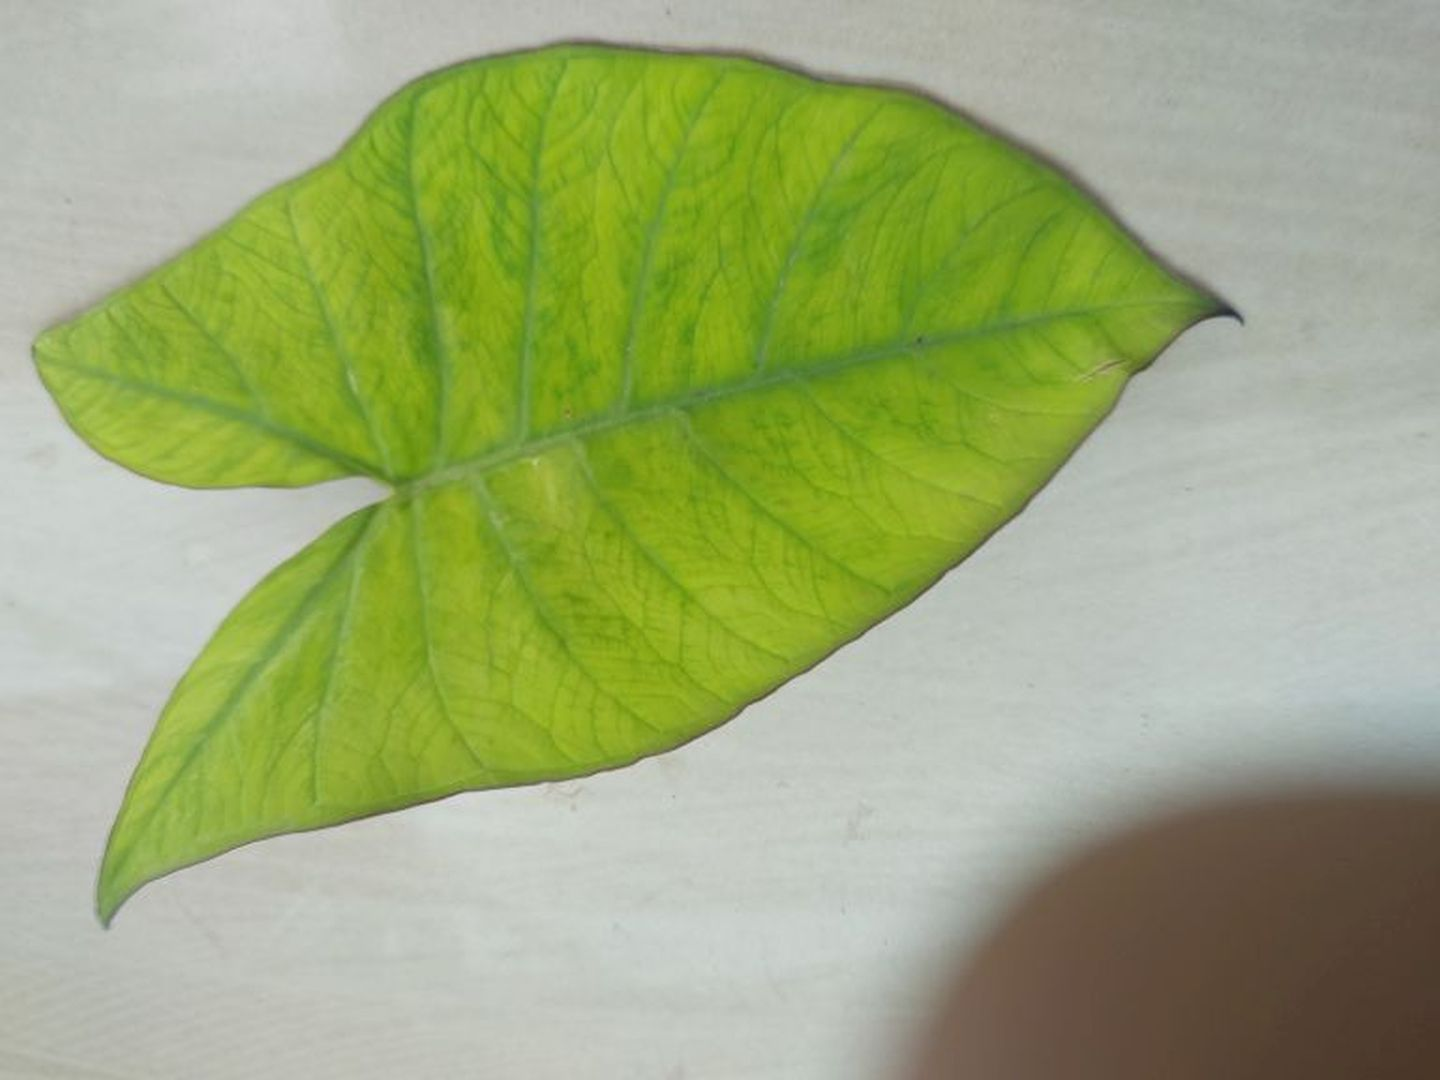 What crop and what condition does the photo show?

taro, mosaic
